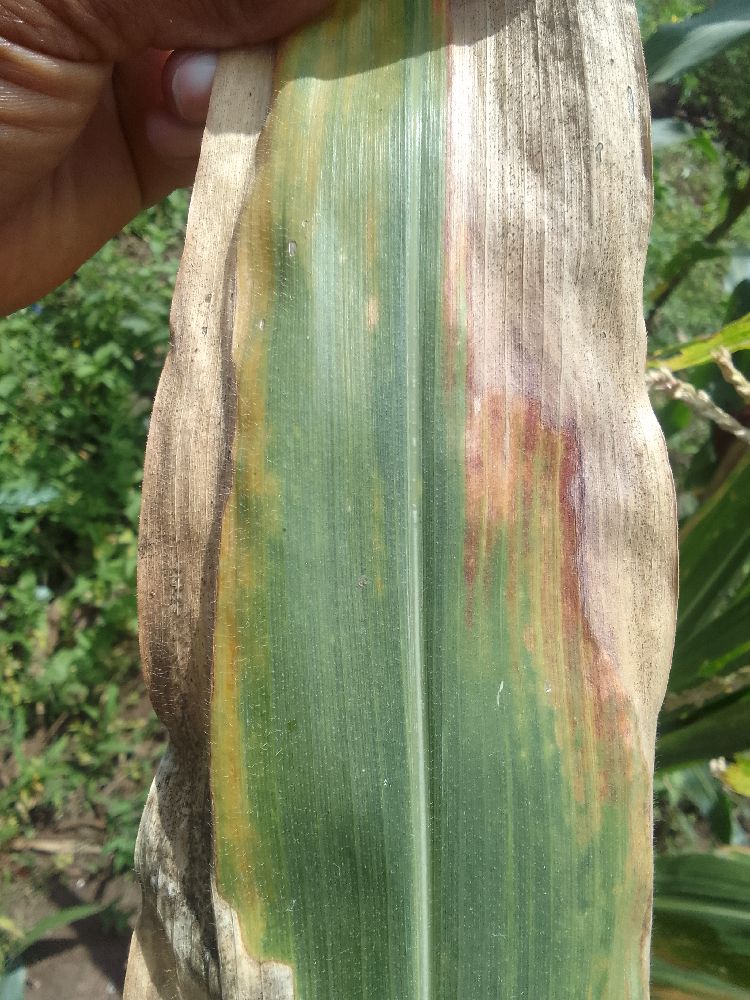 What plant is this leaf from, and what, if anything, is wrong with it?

maize, maize lethal necrosis
